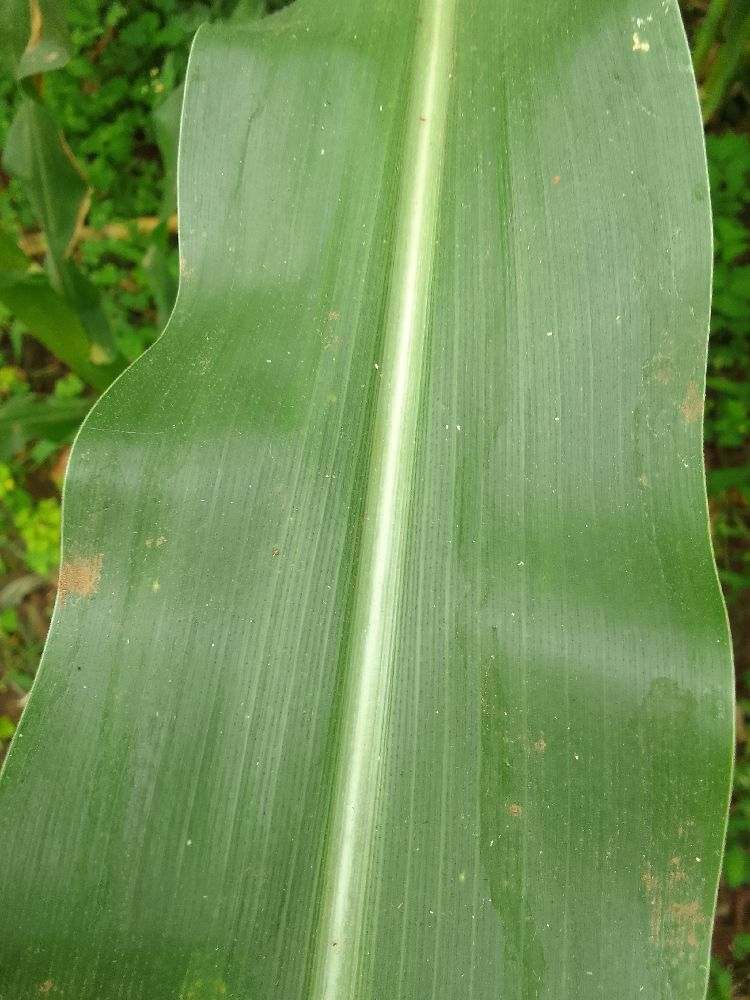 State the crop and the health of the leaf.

maize, healthy
